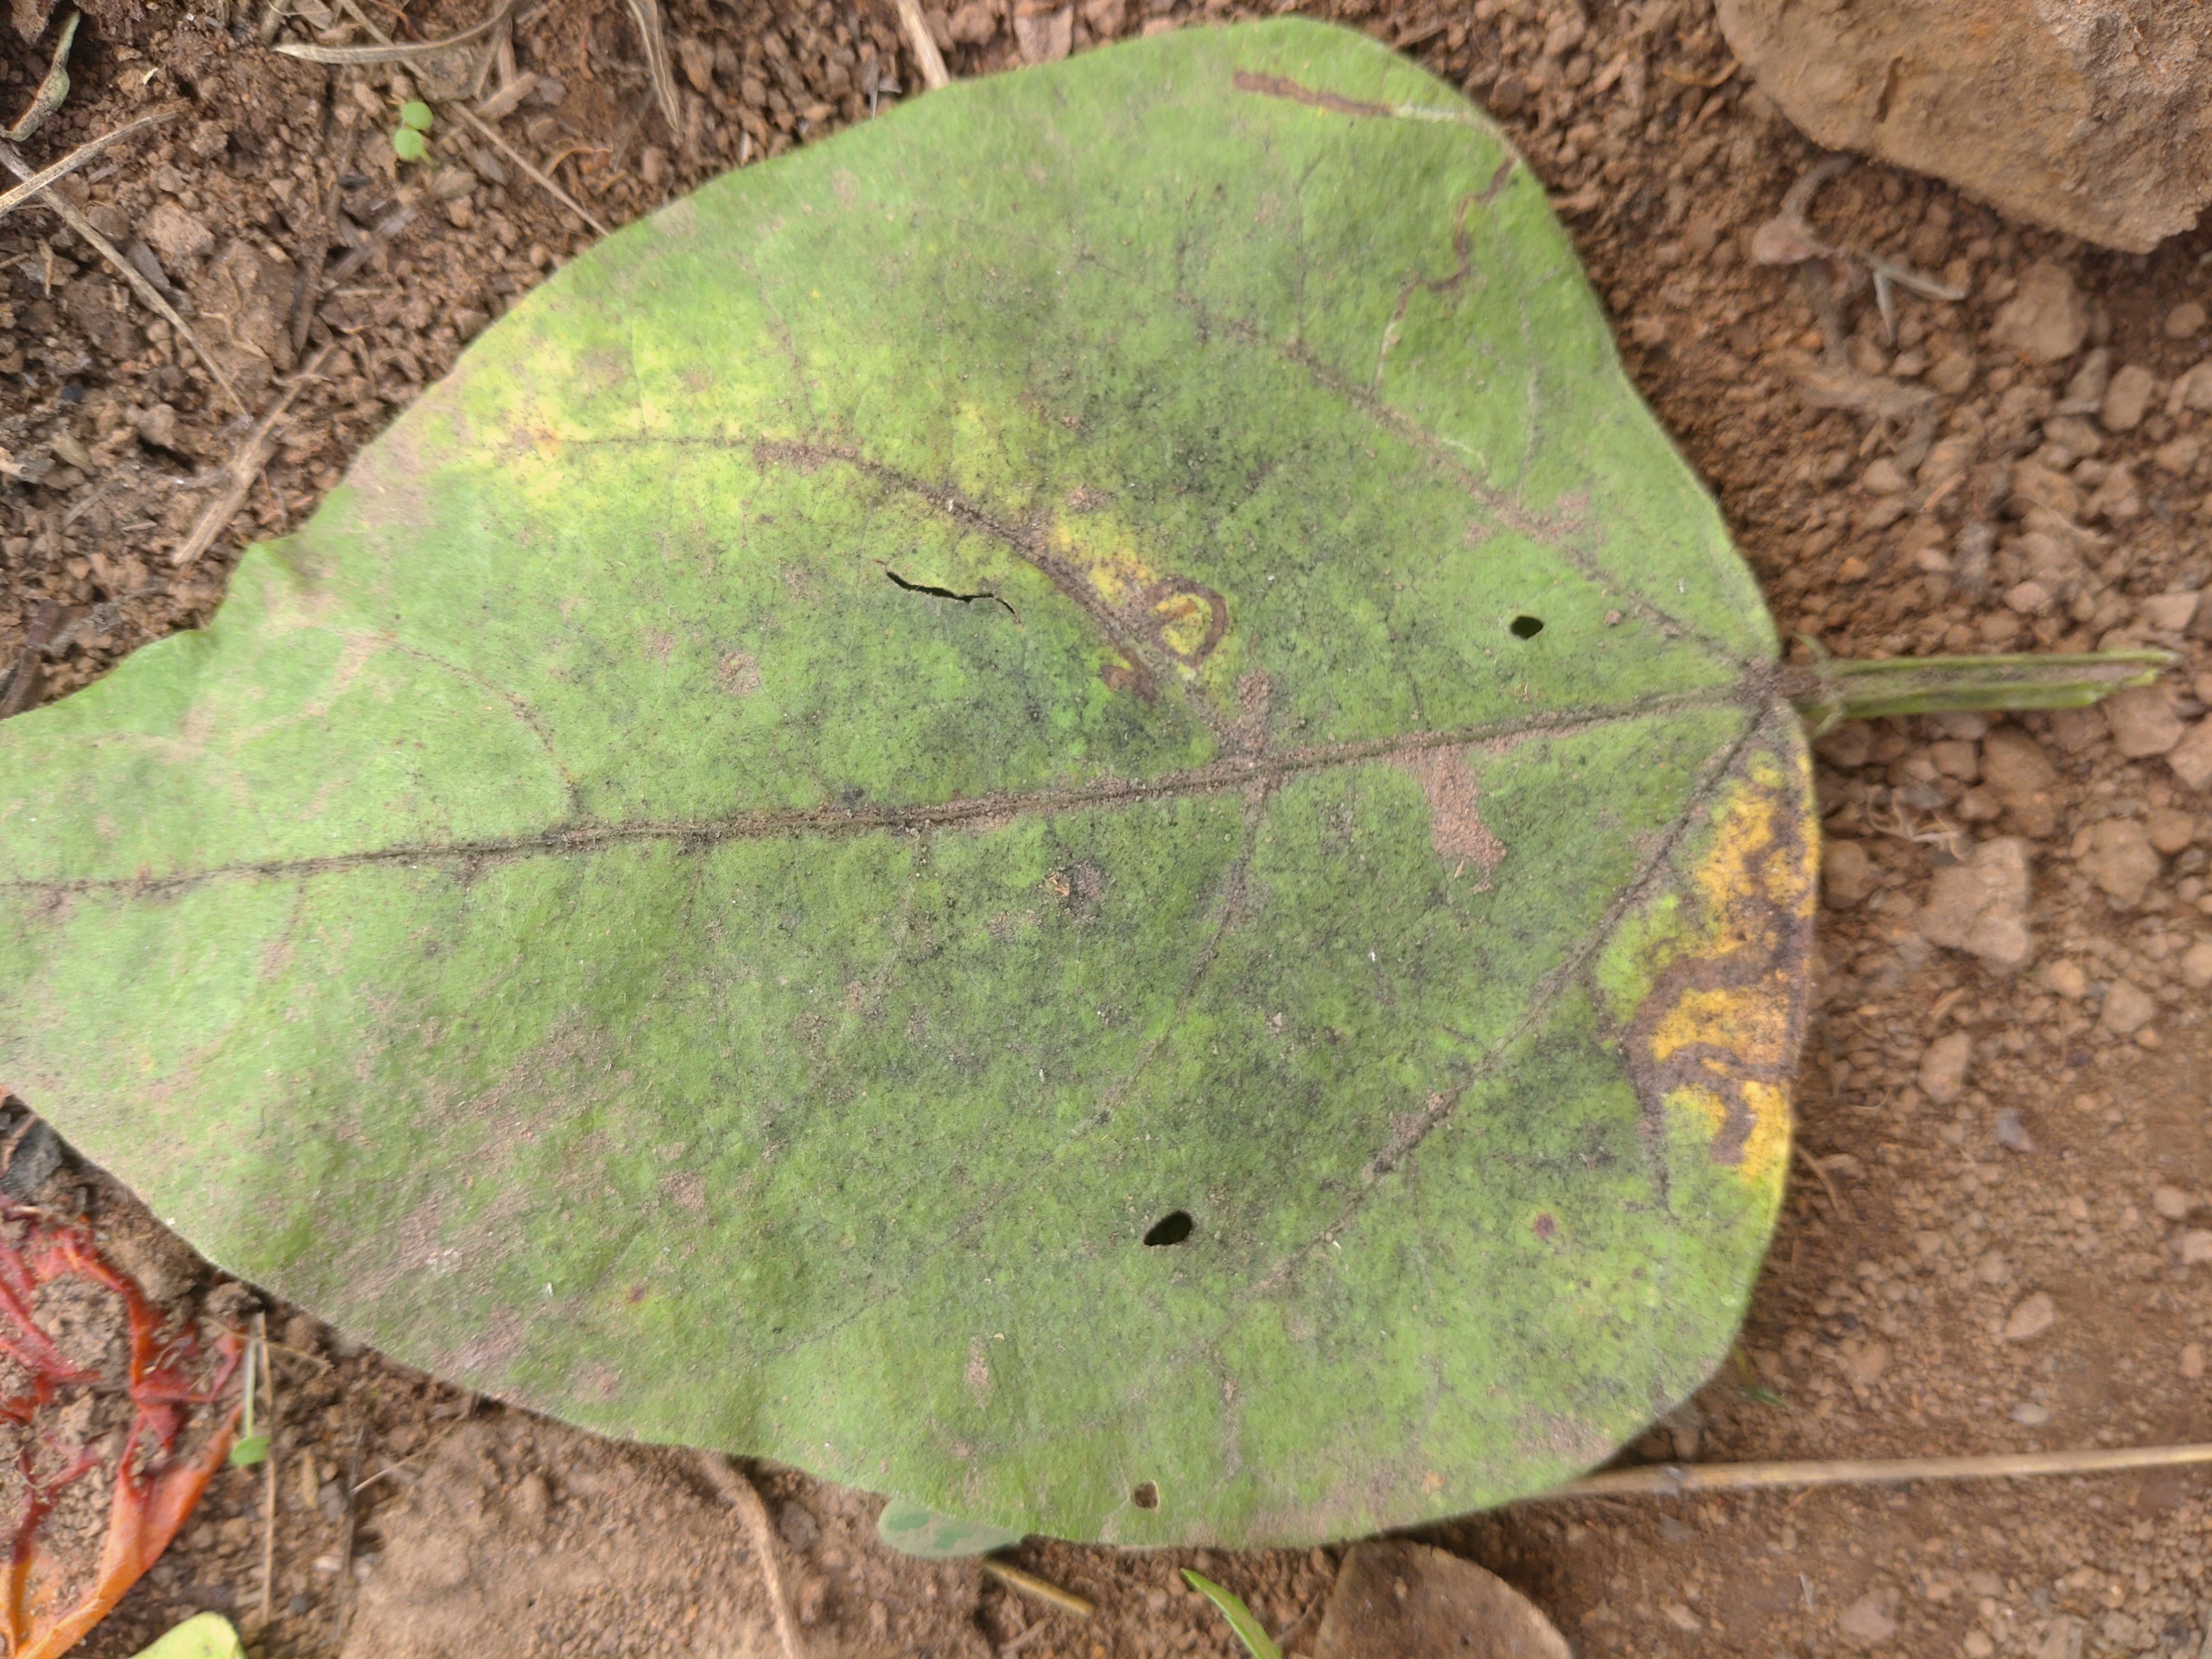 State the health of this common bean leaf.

rust
